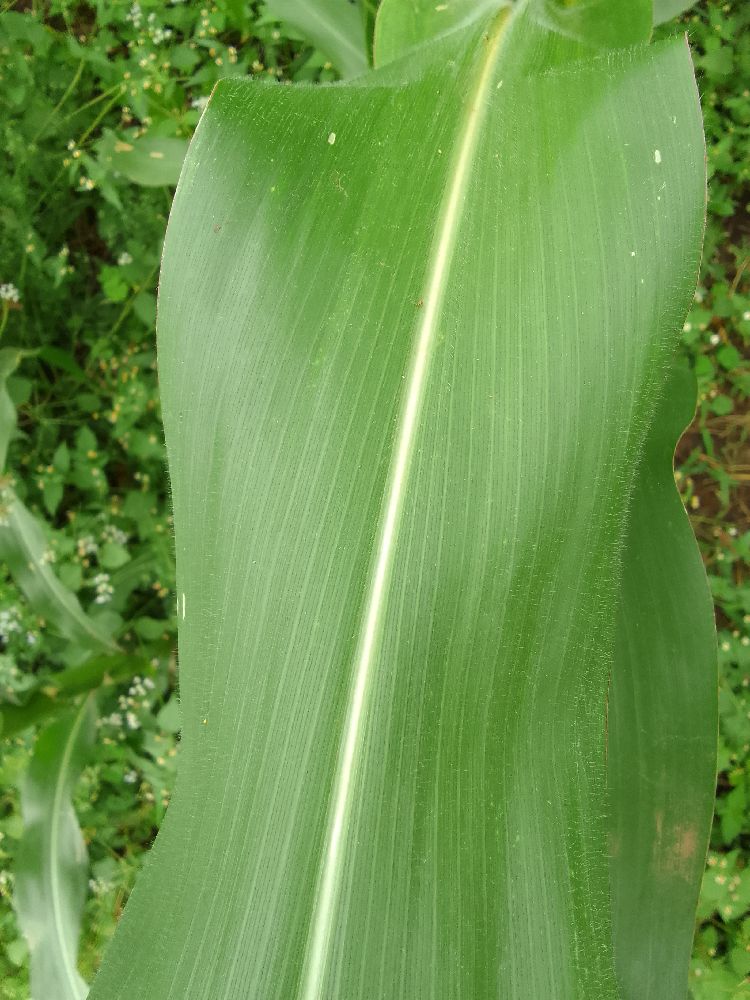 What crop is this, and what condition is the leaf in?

maize, healthy
